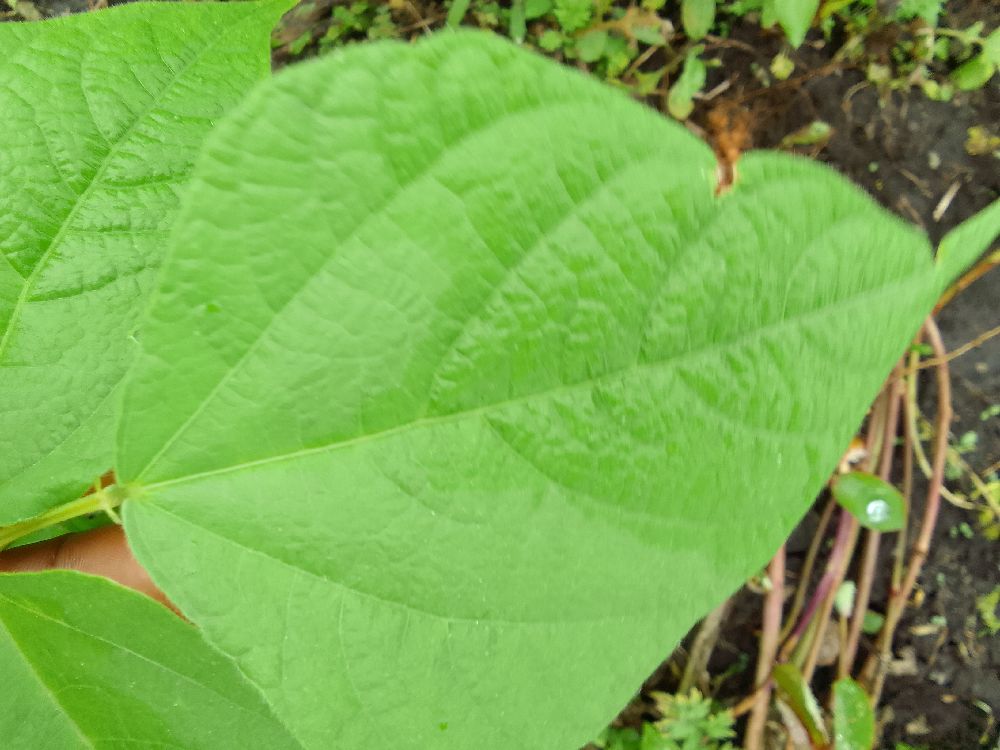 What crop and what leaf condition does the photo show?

common bean, healthy
